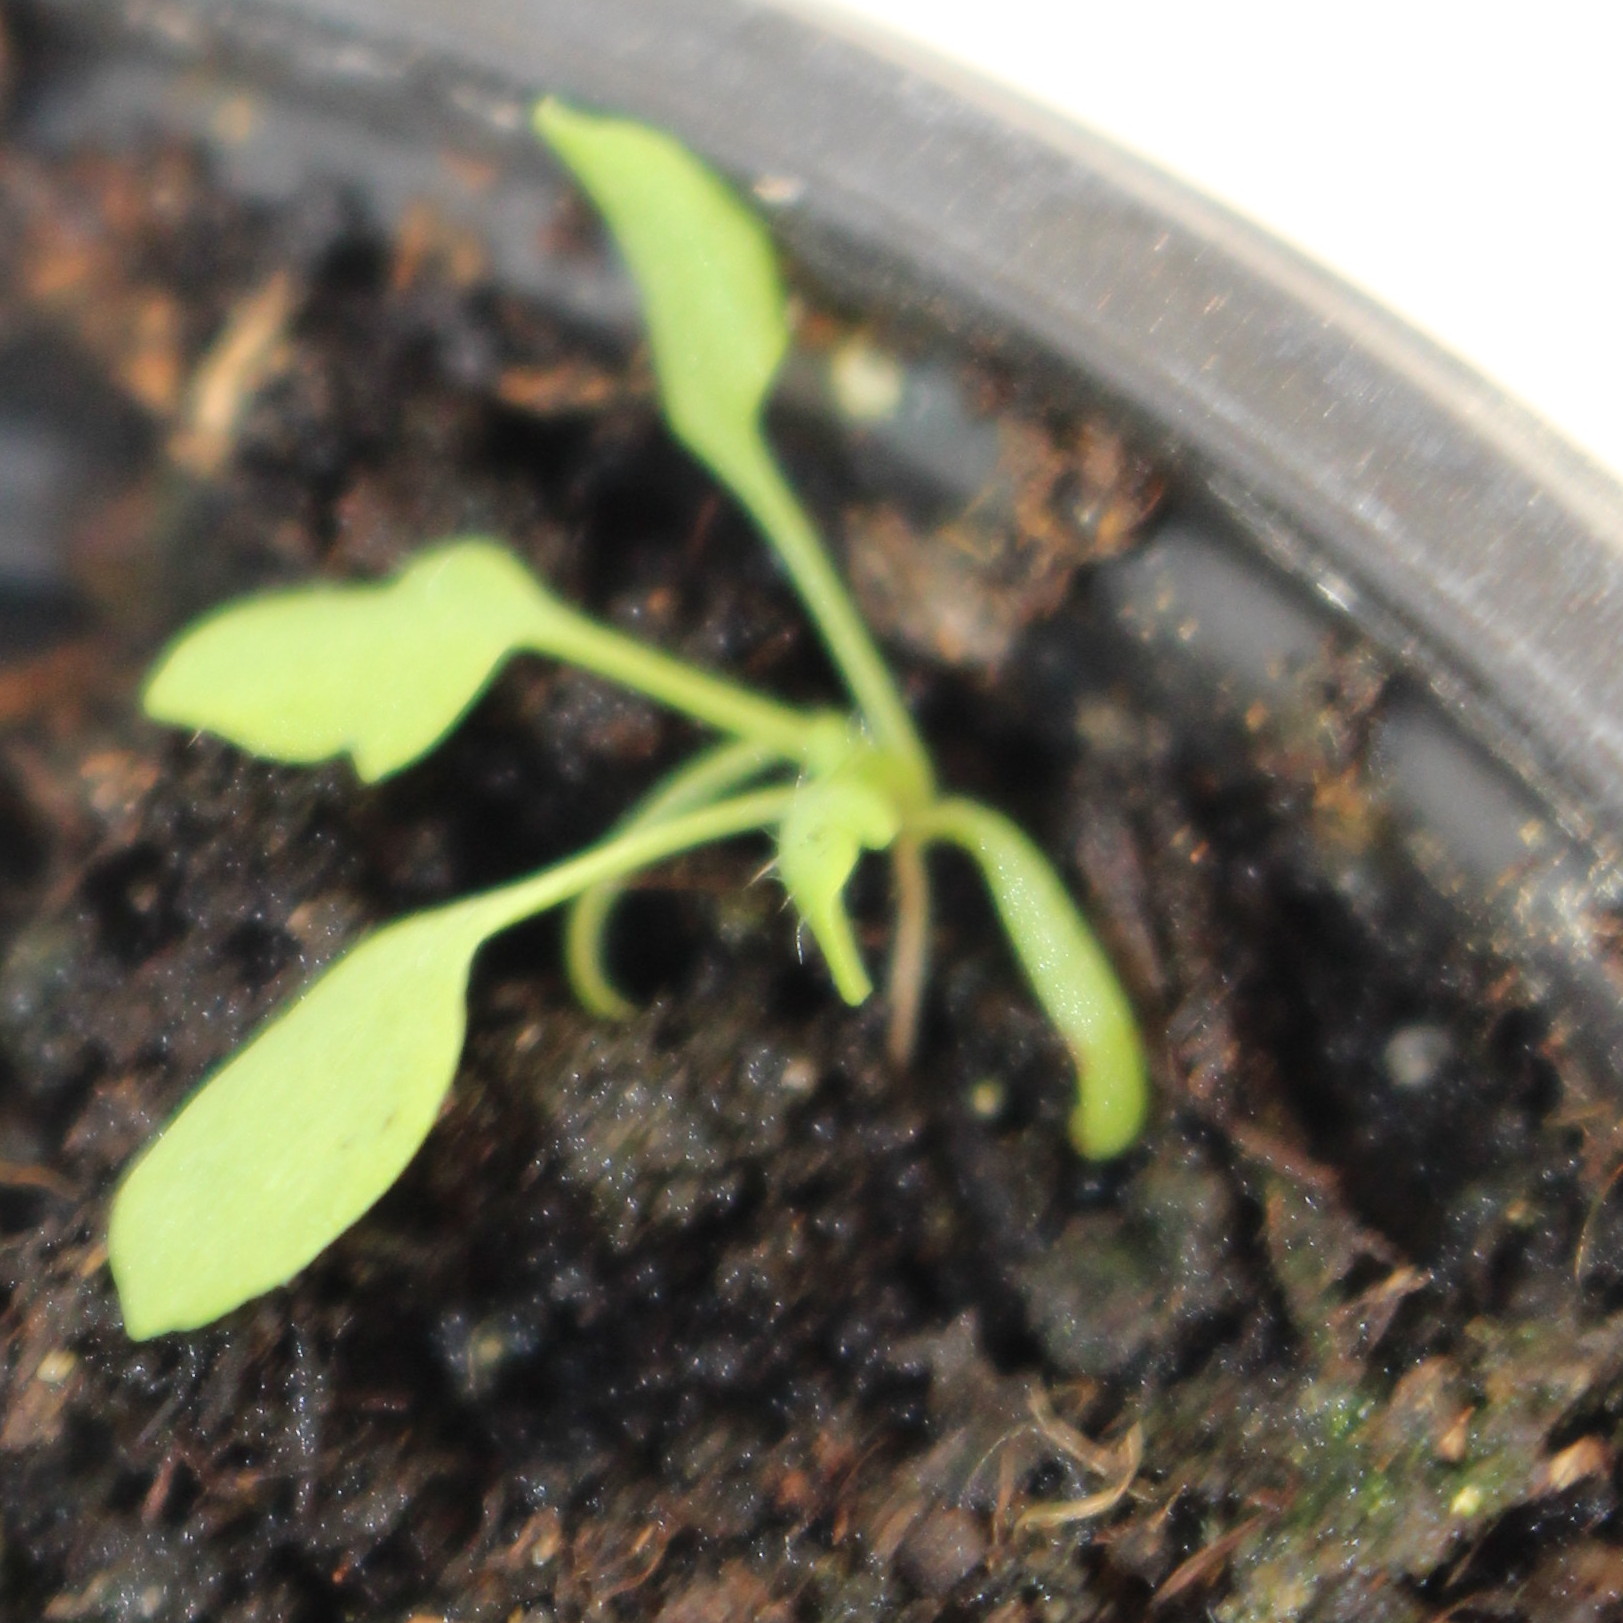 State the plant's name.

Papaver rhoeas
